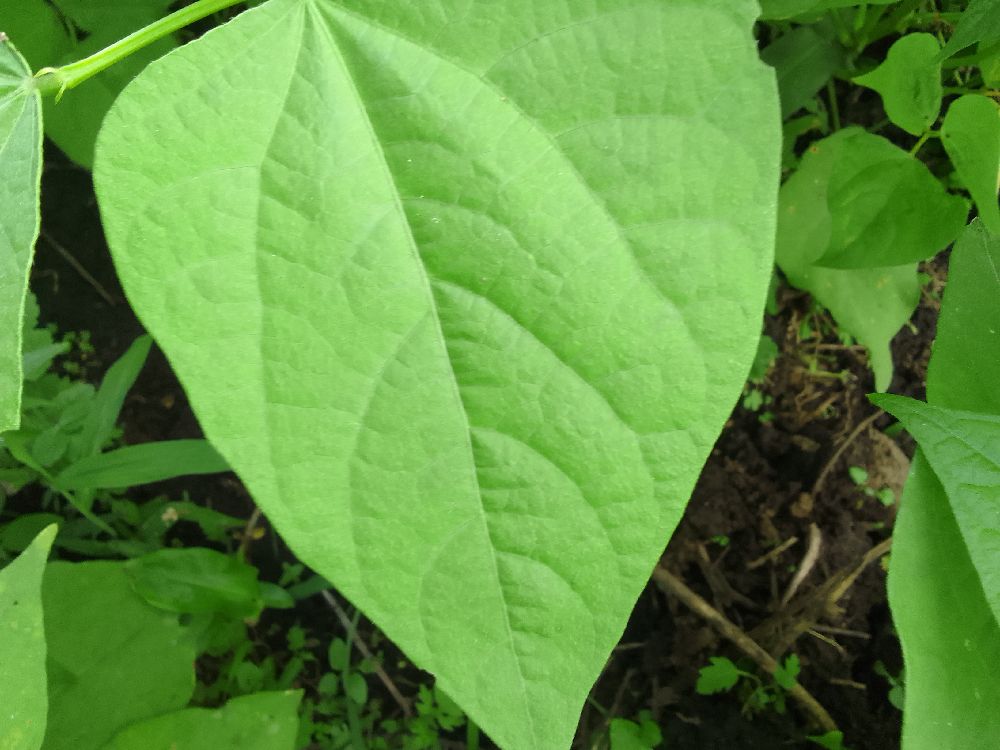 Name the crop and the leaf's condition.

common bean, healthy
